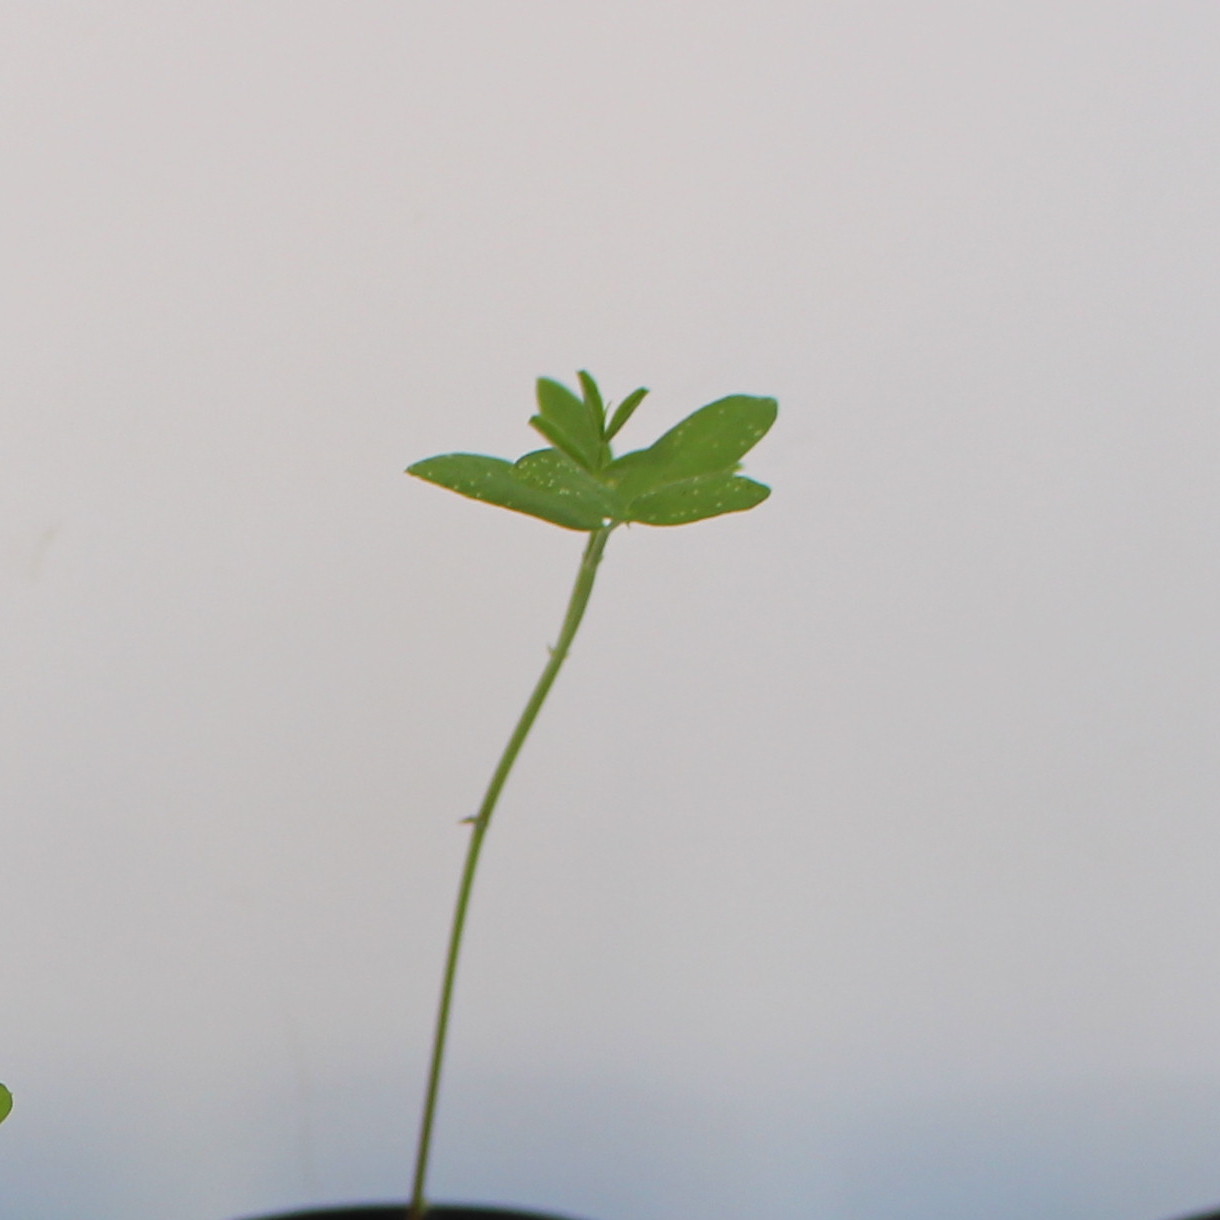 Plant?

Vicia sativa
